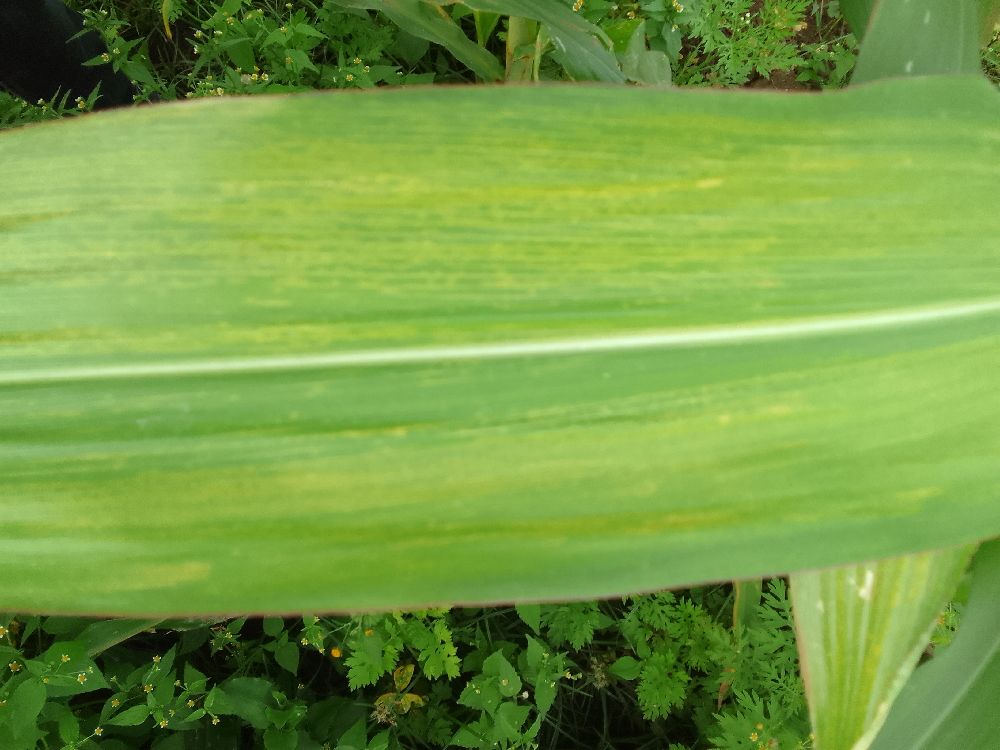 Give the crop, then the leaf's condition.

maize, maize lethal necrosis
